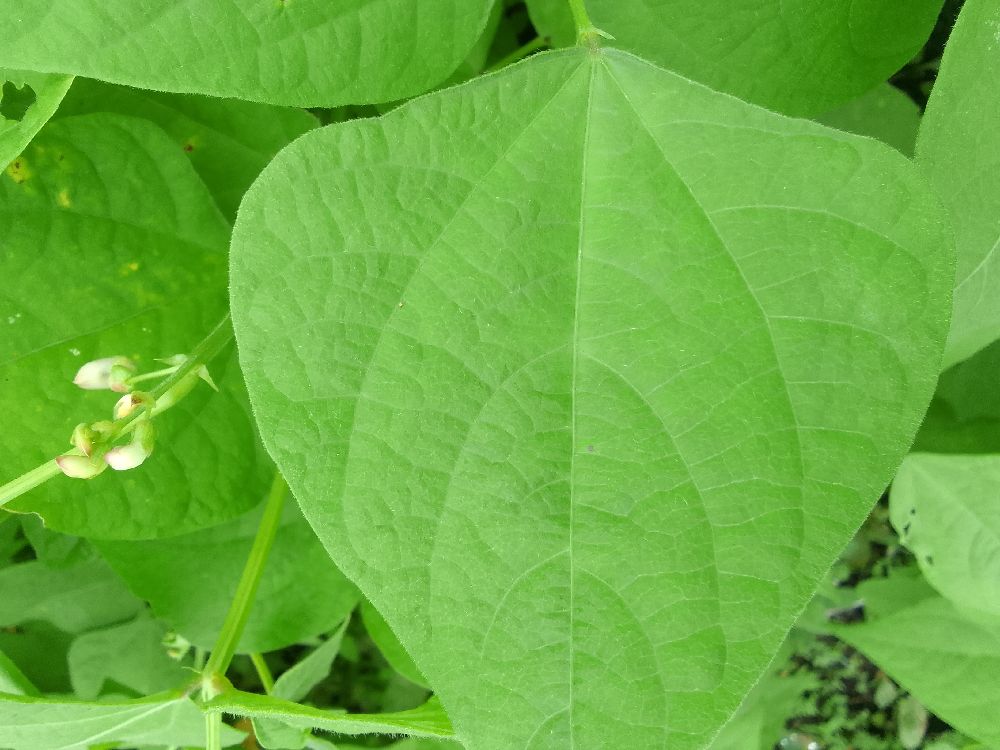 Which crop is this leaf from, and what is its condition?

common bean, healthy
